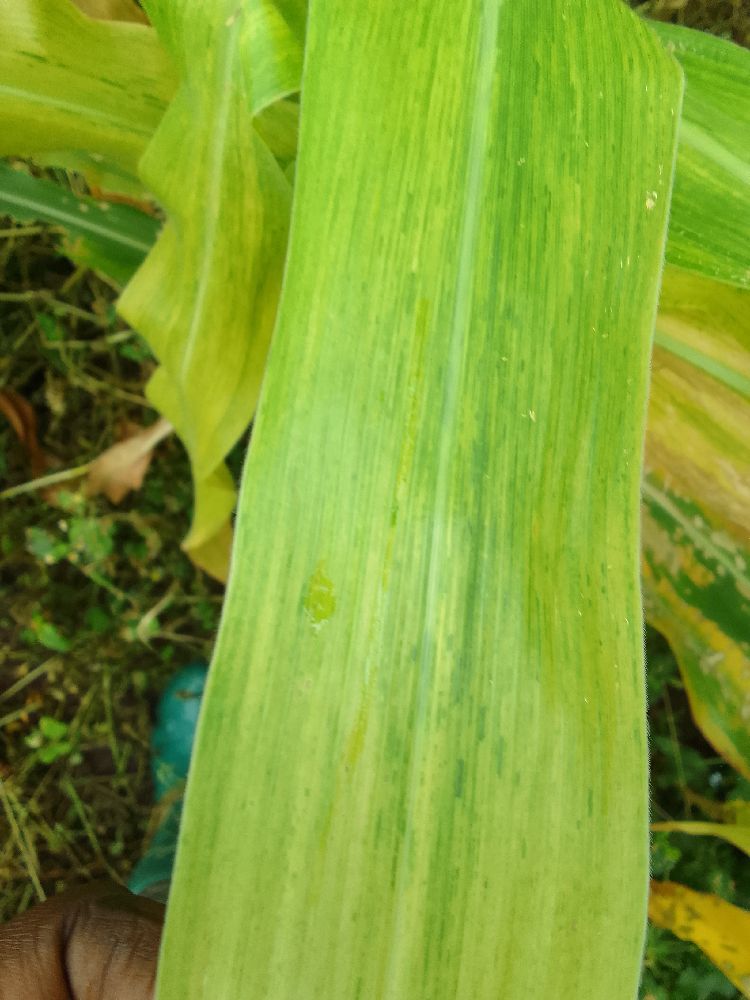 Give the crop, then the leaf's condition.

maize, maize lethal necrosis
